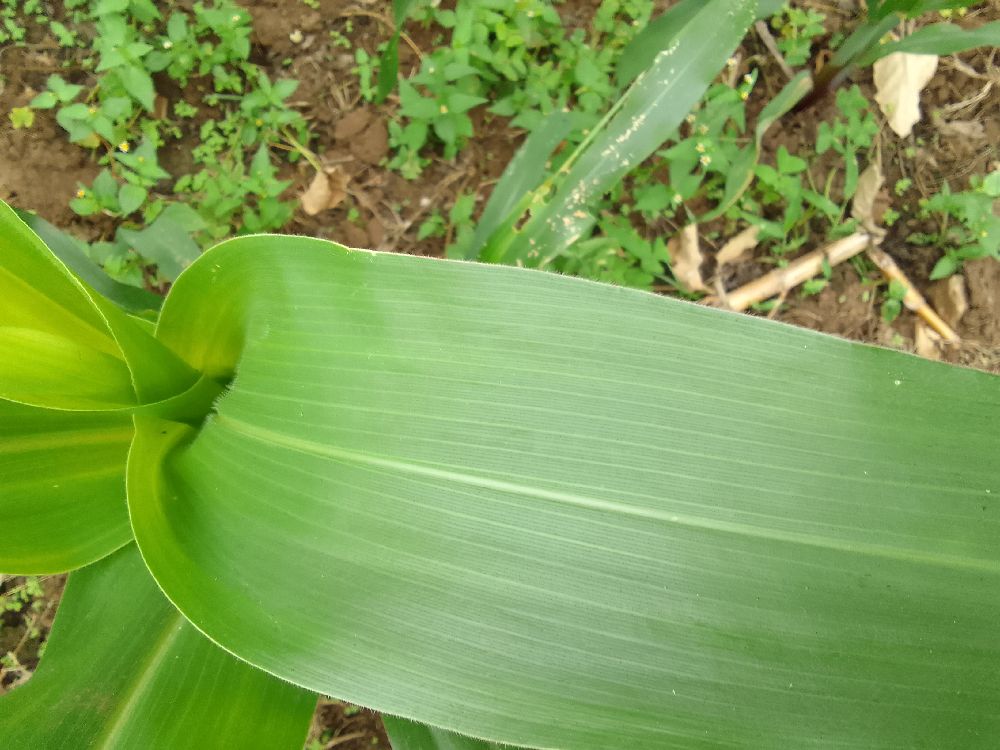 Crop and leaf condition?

maize, healthy
